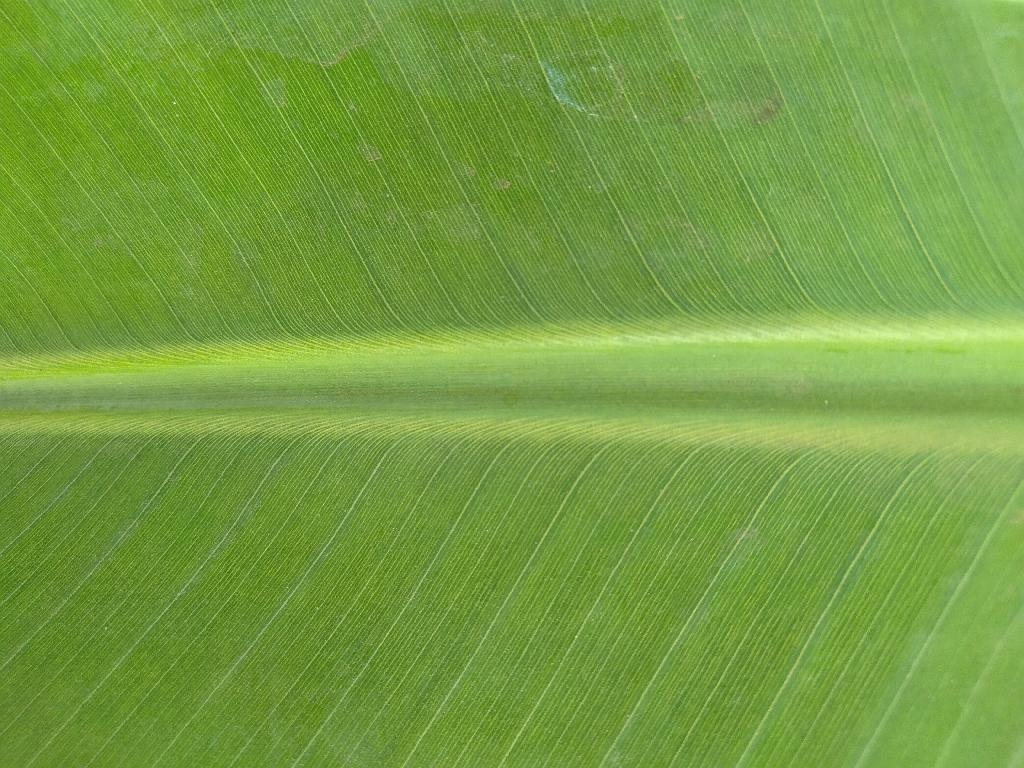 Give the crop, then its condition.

banana, healthy
